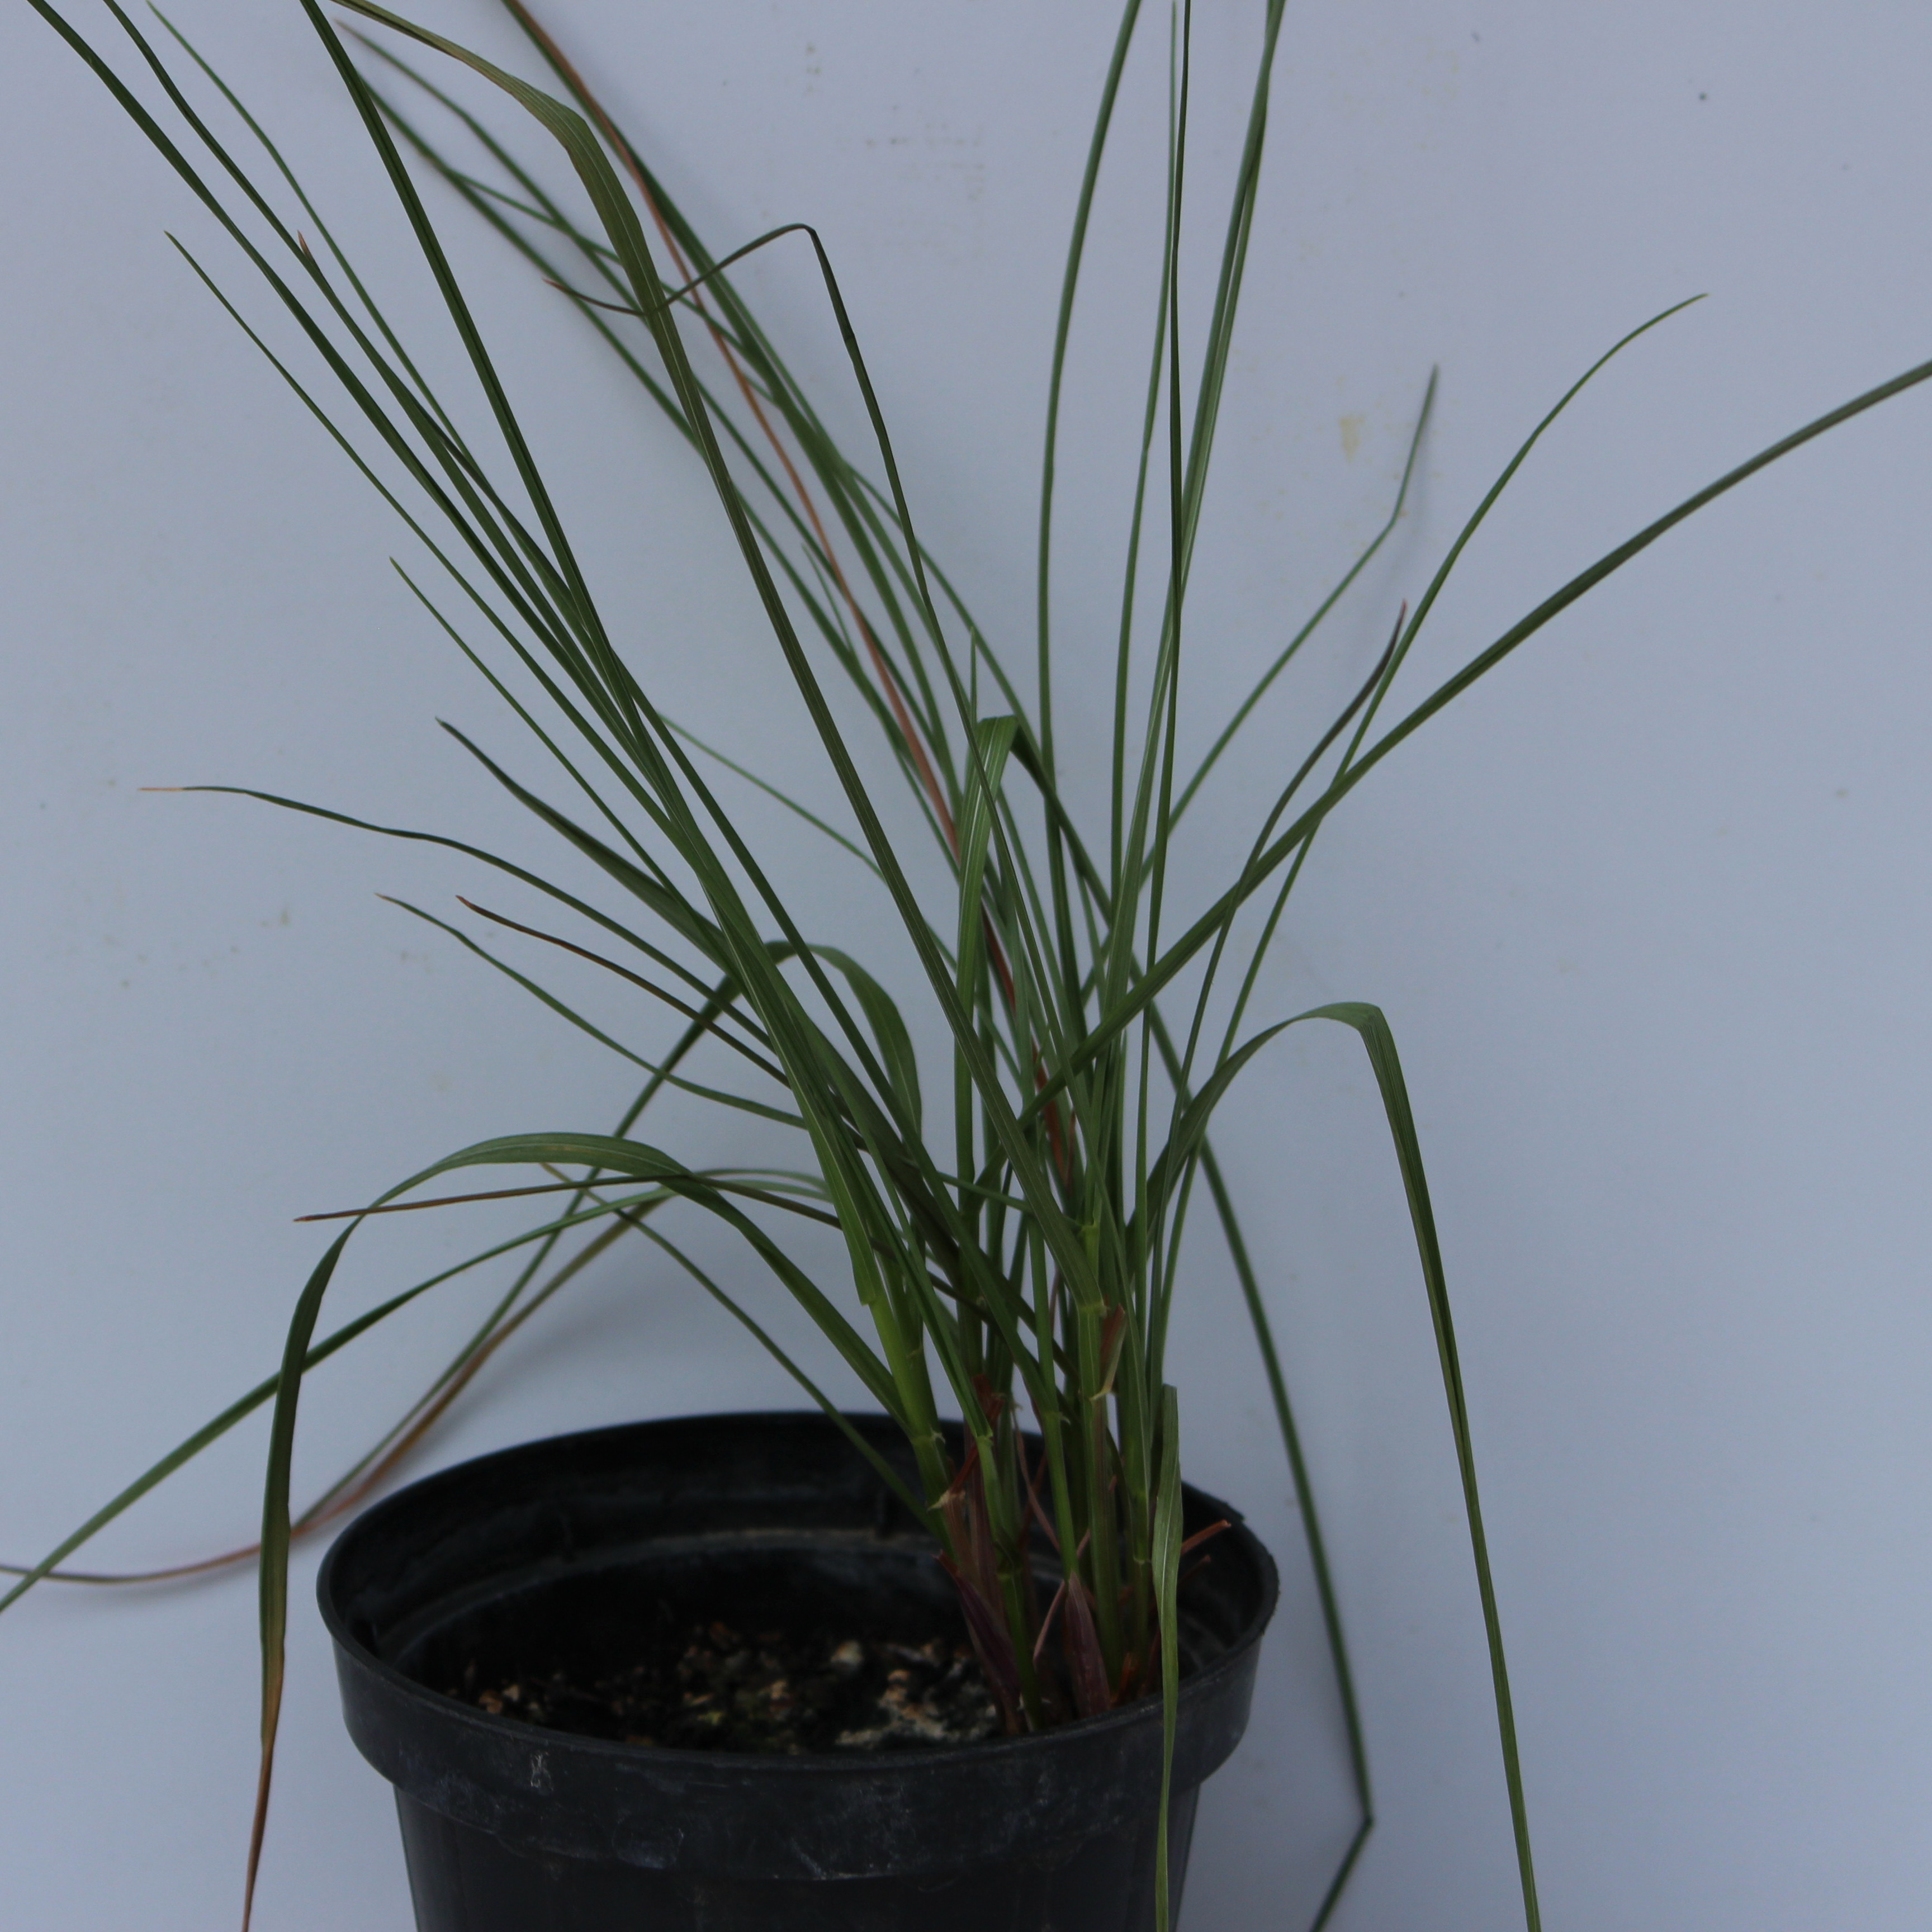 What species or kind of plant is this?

Lolium multiflorum
